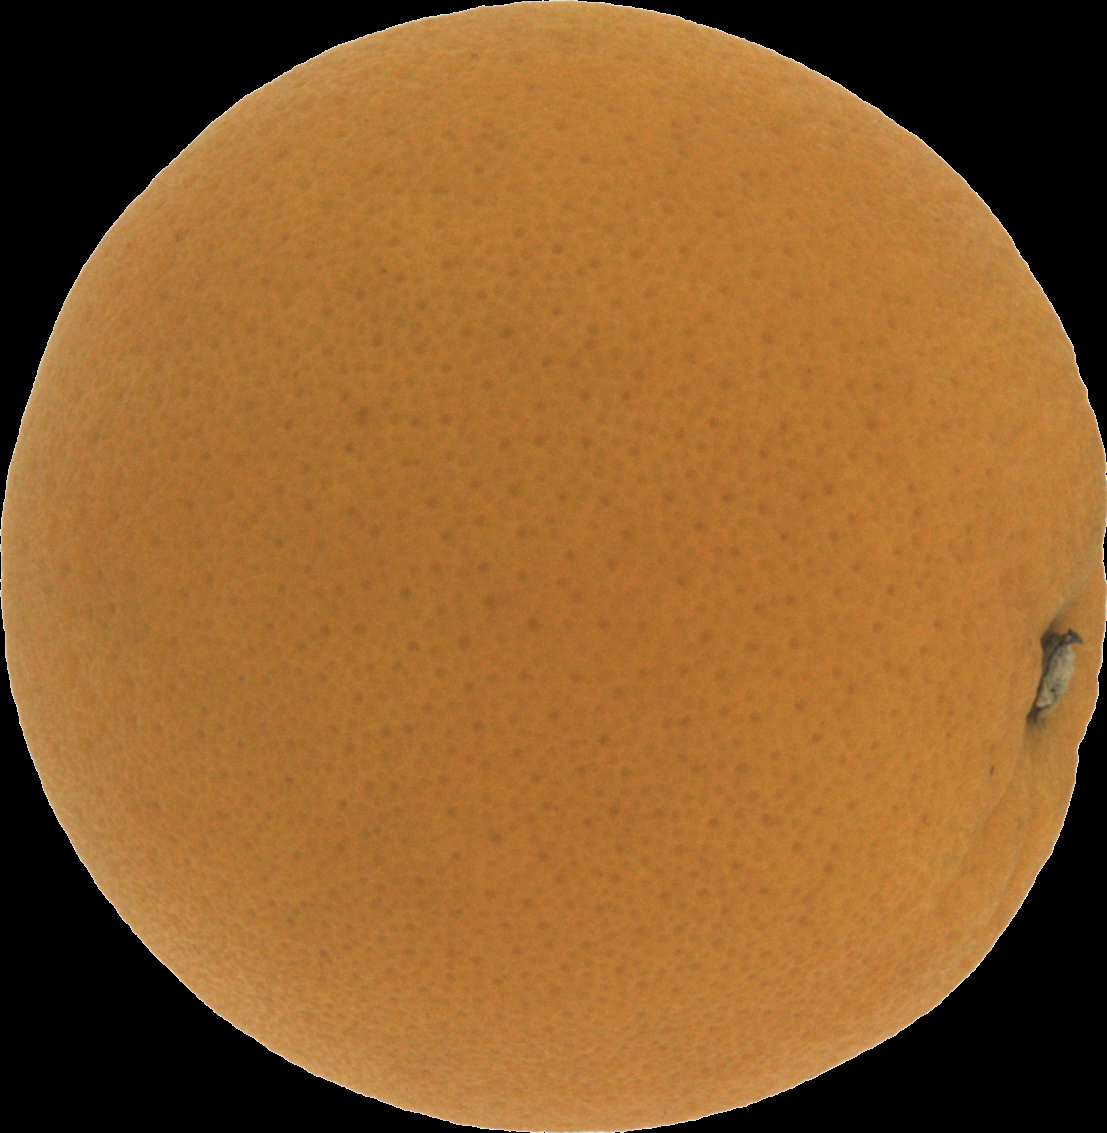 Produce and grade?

orange, good
